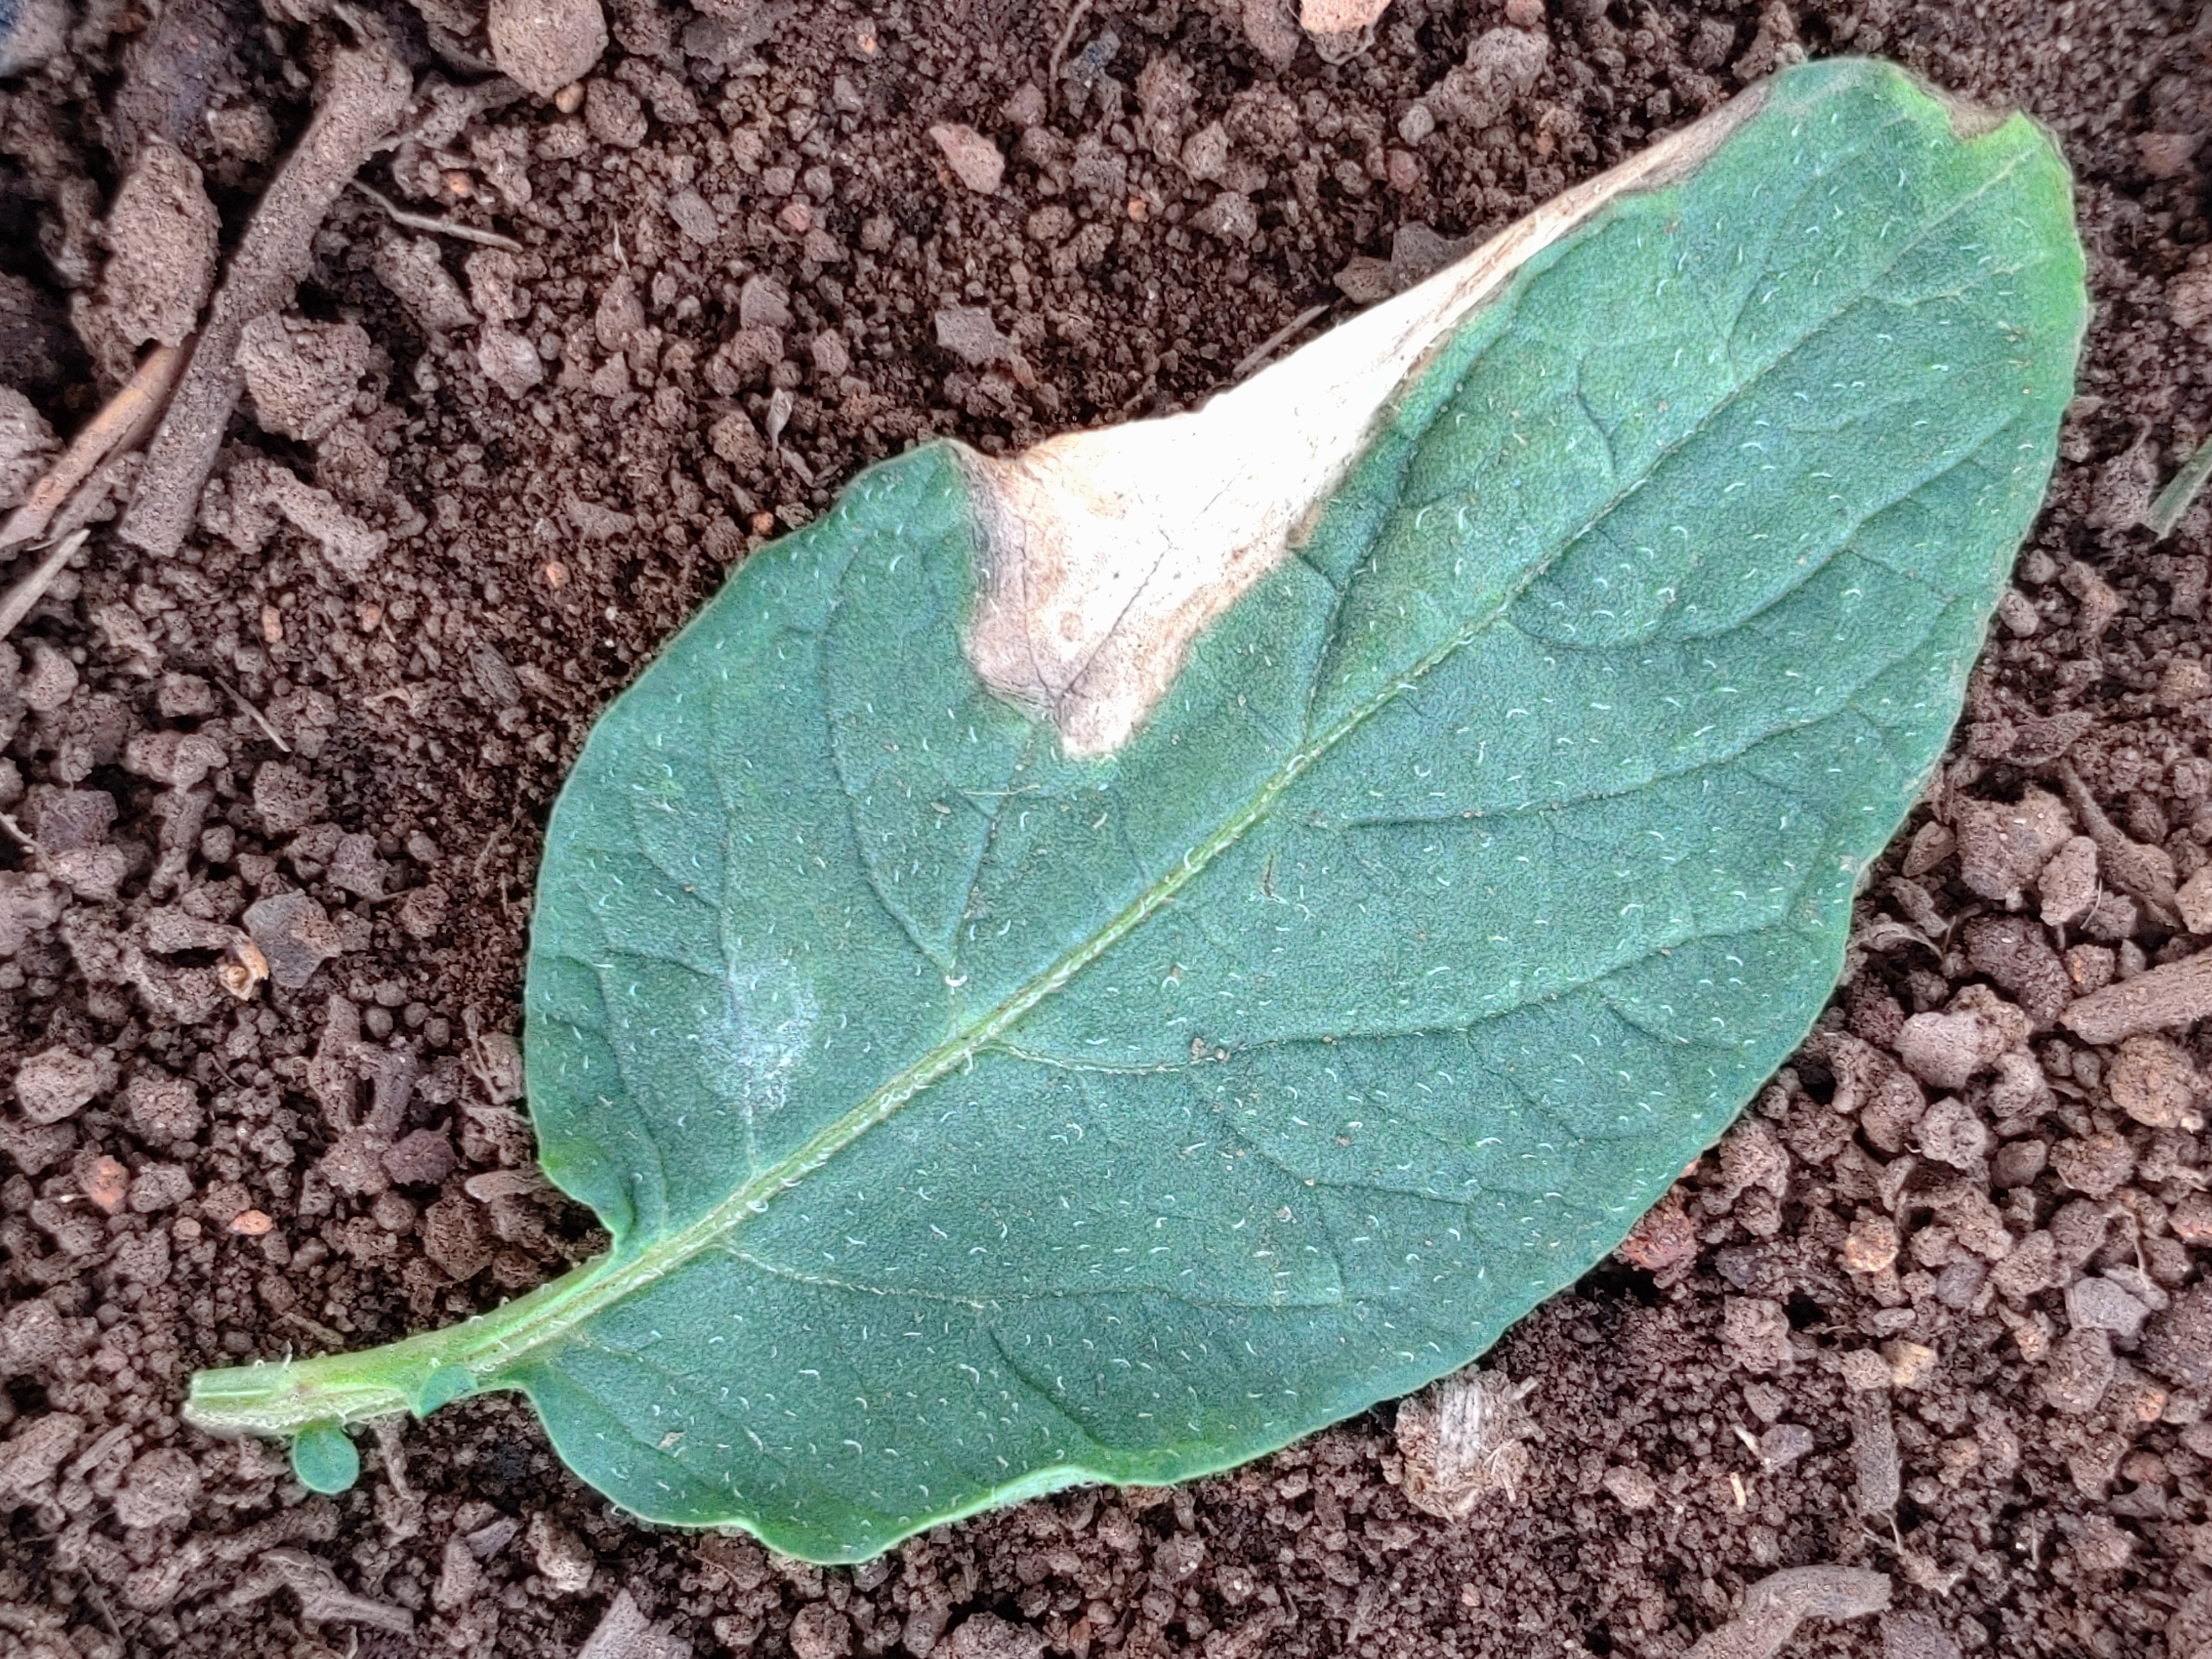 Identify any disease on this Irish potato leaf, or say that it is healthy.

early blight
